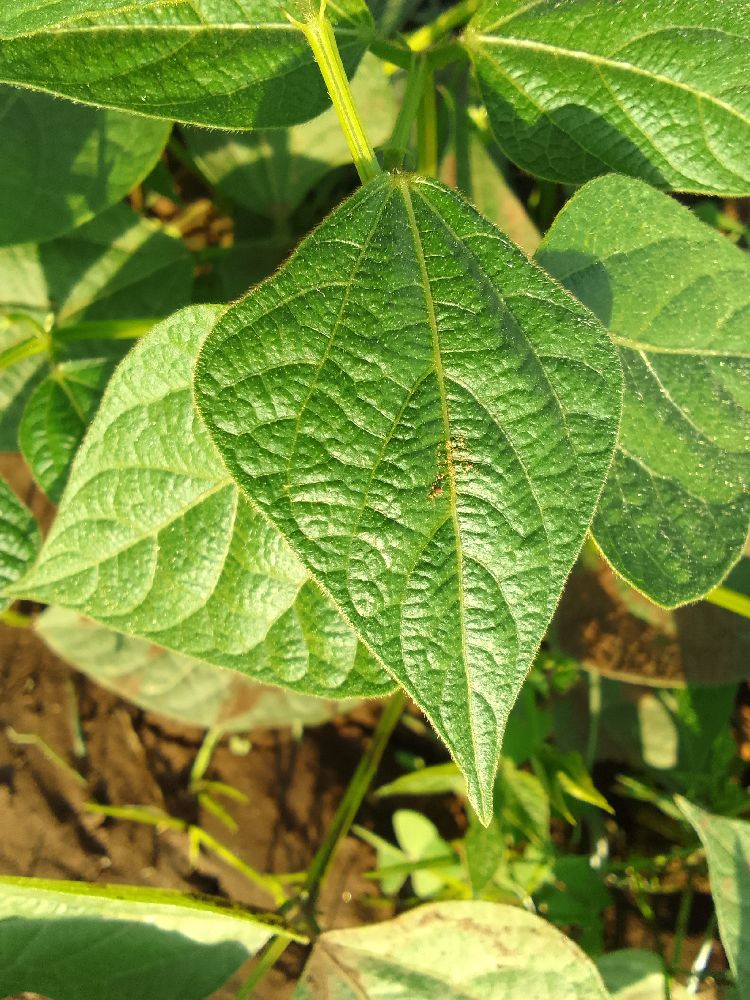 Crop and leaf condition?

common bean, healthy
